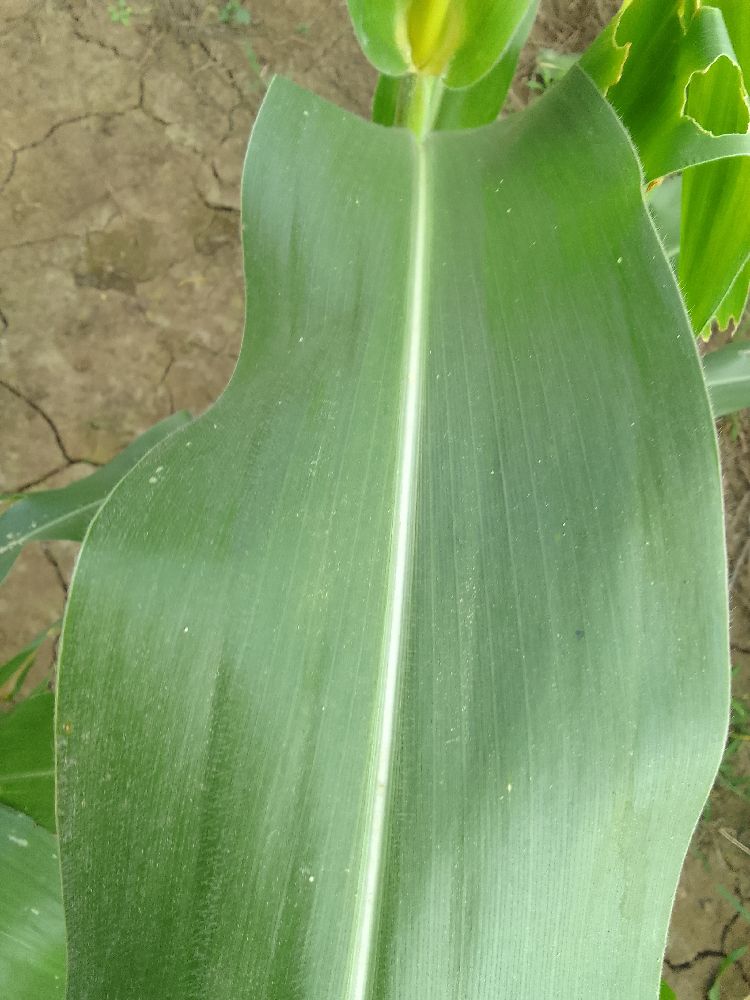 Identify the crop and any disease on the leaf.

maize, healthy
